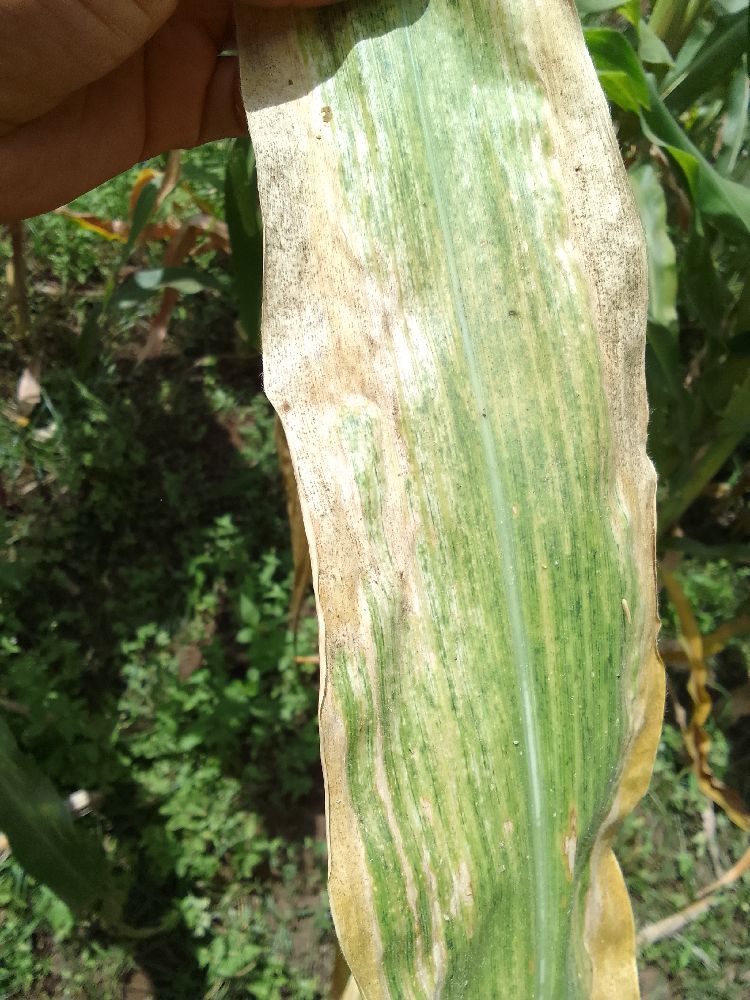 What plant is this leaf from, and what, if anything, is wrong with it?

maize, maize lethal necrosis
